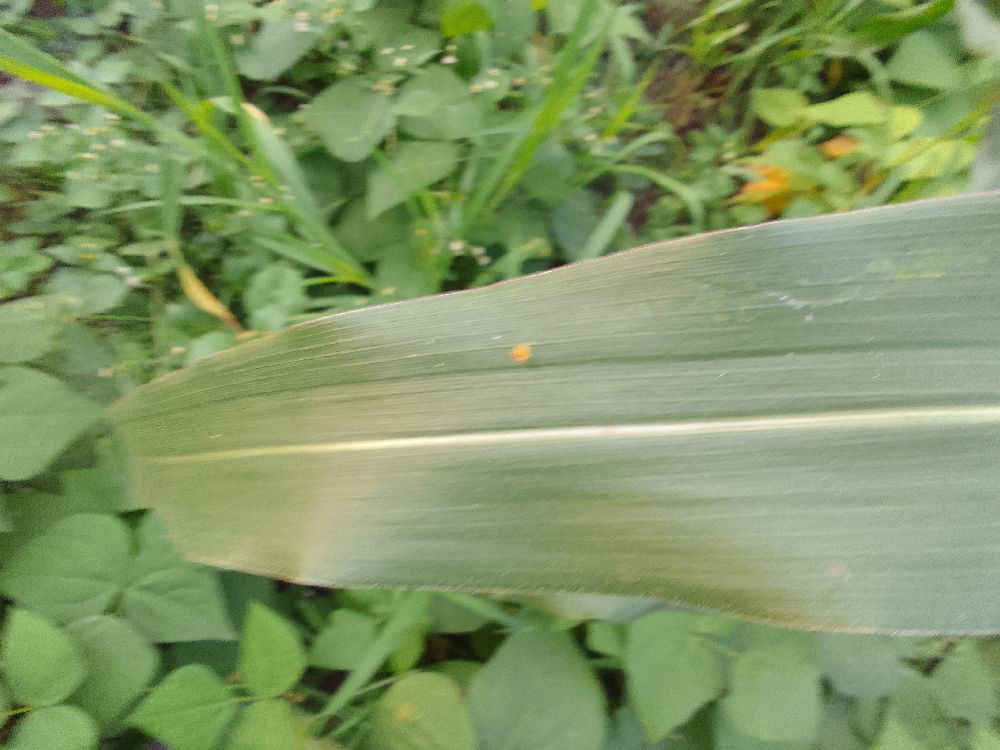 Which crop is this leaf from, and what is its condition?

maize, healthy
